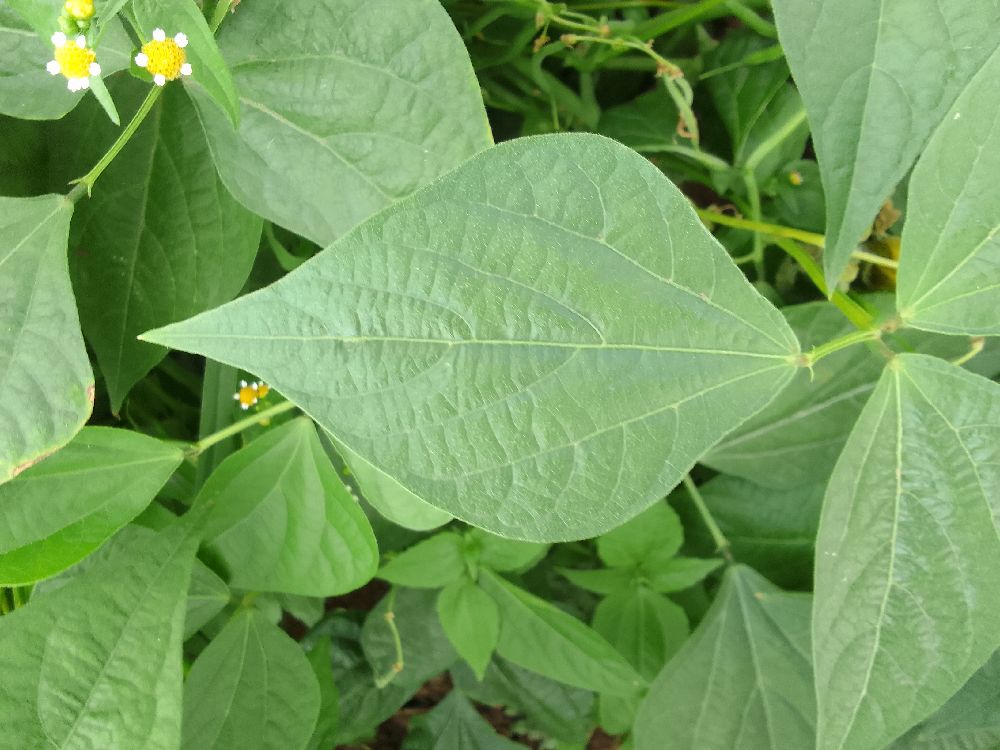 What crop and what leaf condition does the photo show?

common bean, healthy
